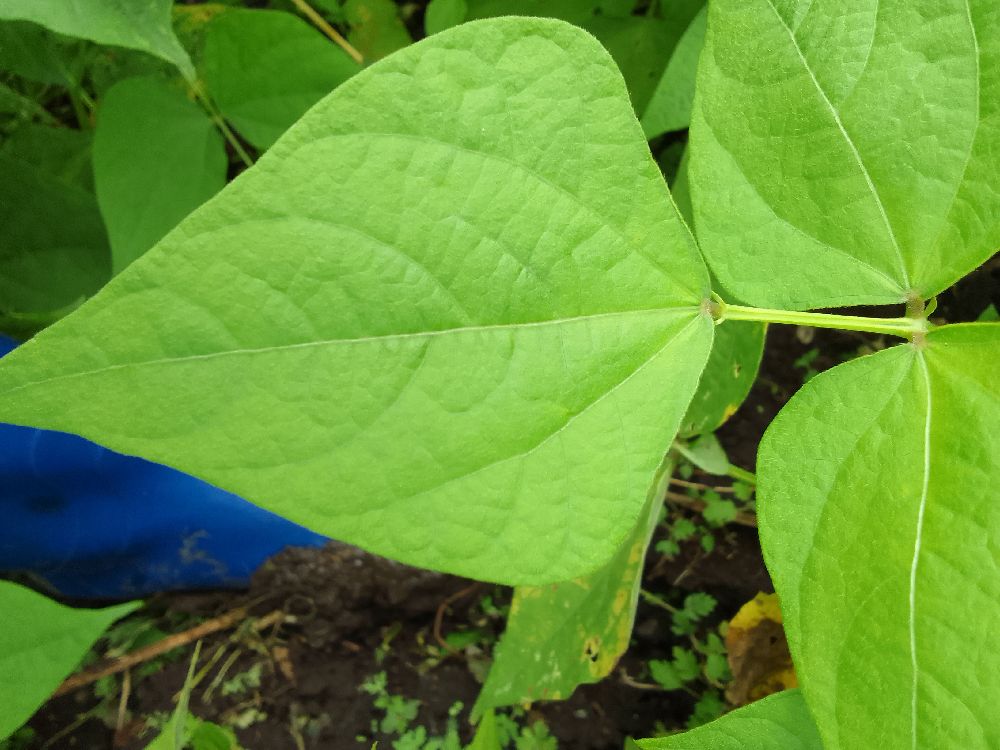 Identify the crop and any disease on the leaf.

common bean, healthy
